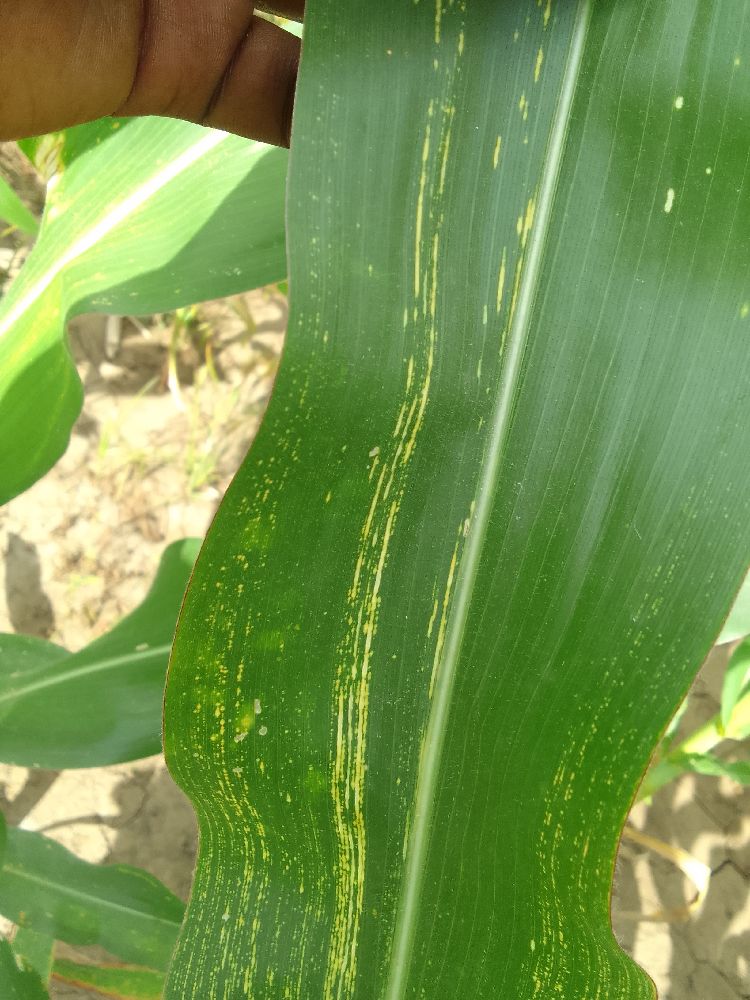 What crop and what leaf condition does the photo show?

maize, maize streak virus
